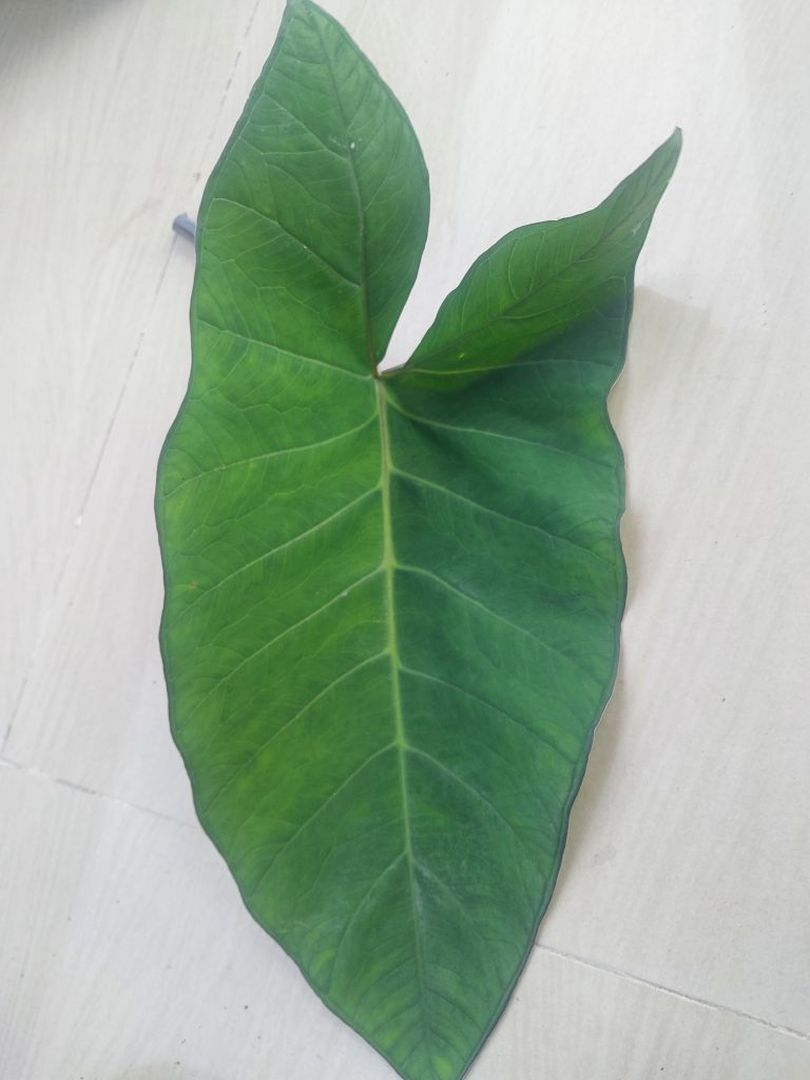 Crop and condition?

taro, healthy
